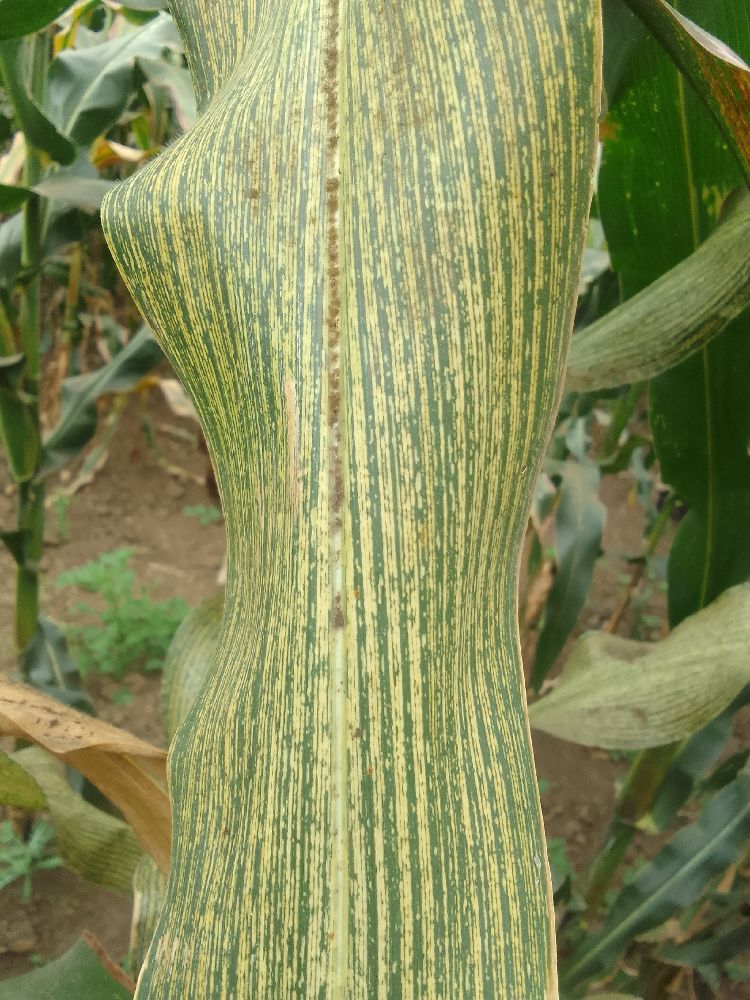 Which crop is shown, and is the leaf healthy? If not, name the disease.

maize, maize streak virus
